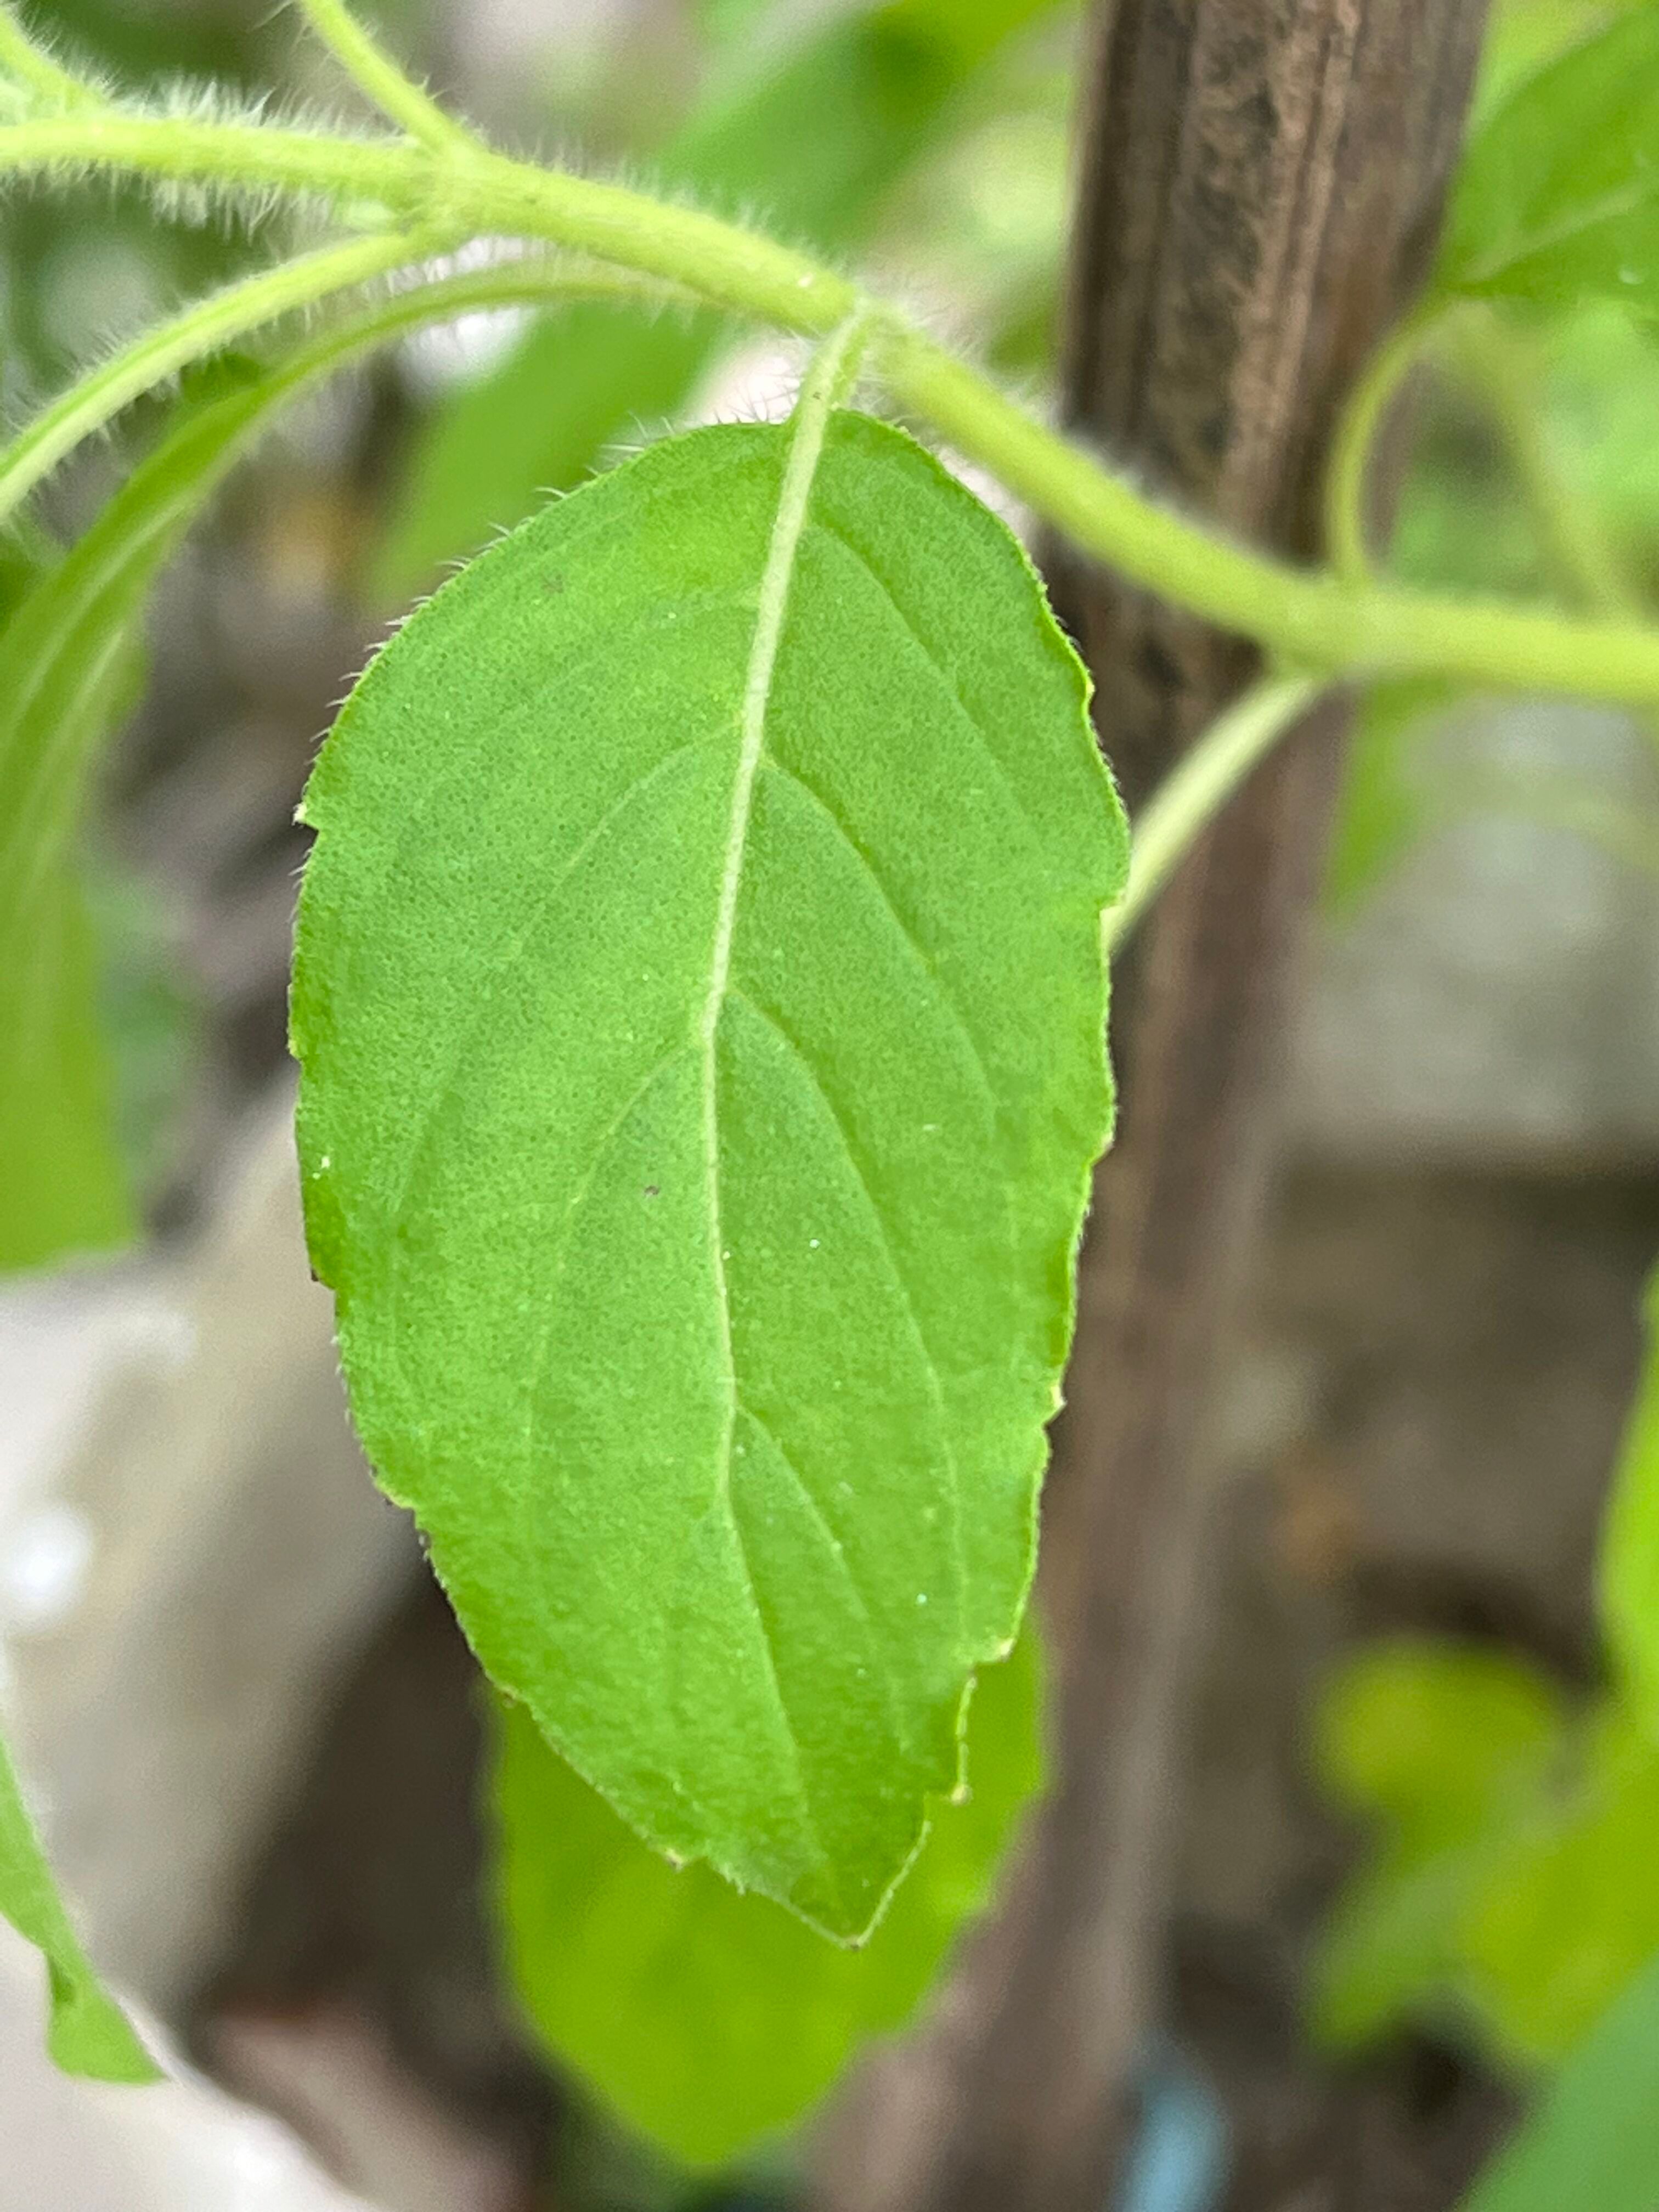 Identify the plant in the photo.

tulshi
